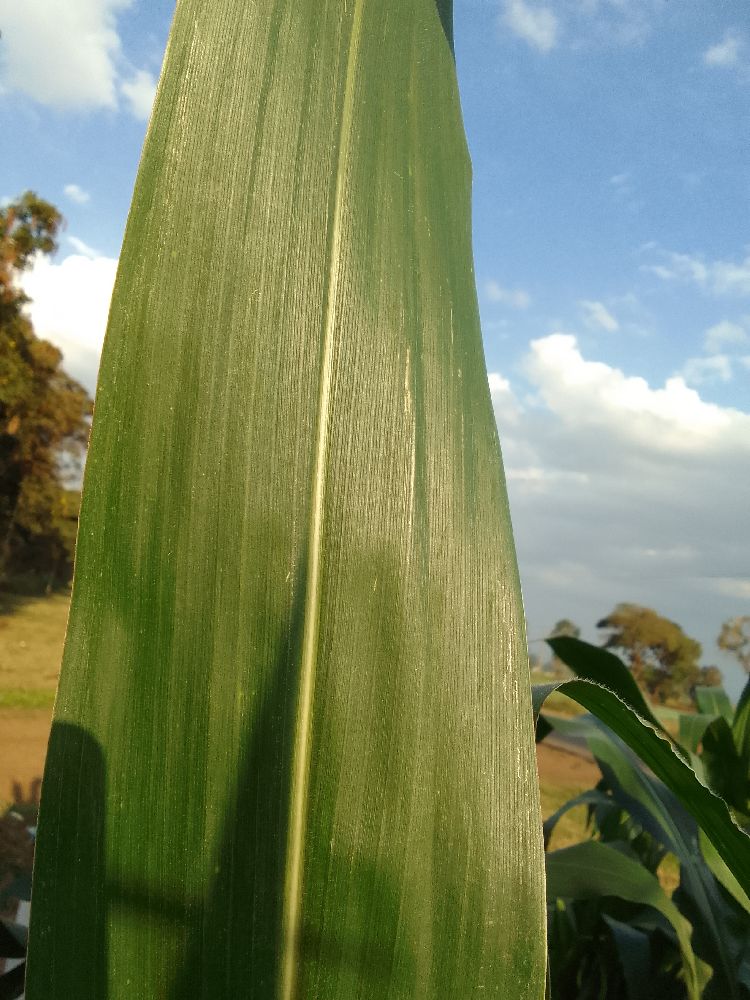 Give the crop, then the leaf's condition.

maize, healthy
